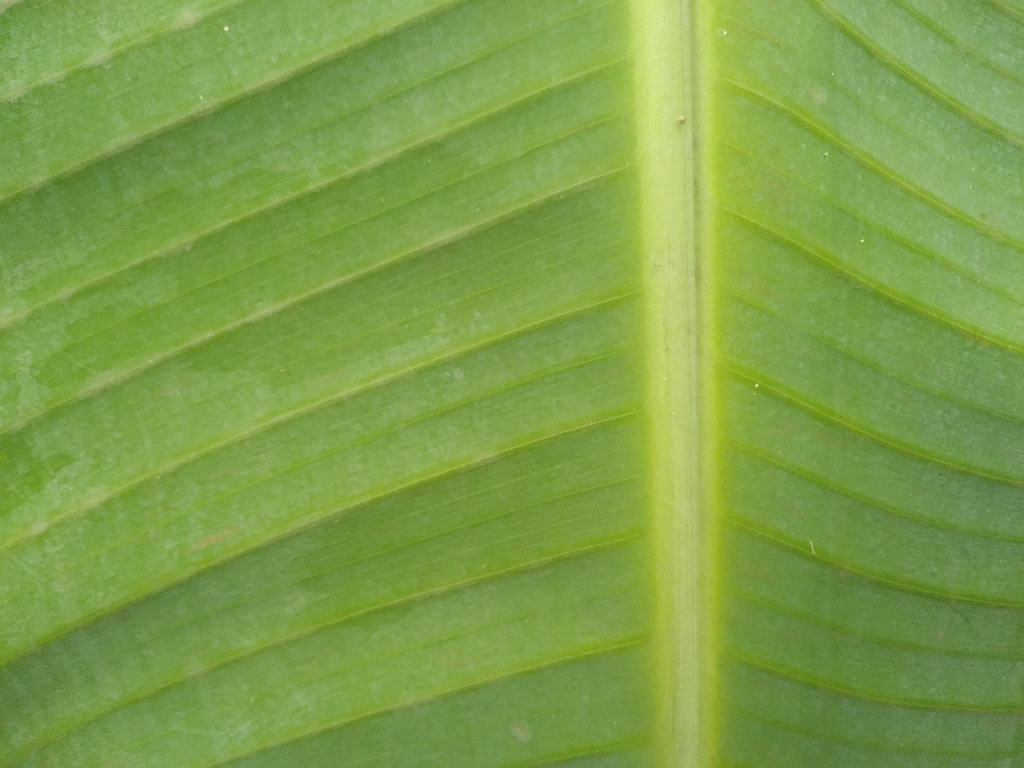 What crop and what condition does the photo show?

banana, healthy
